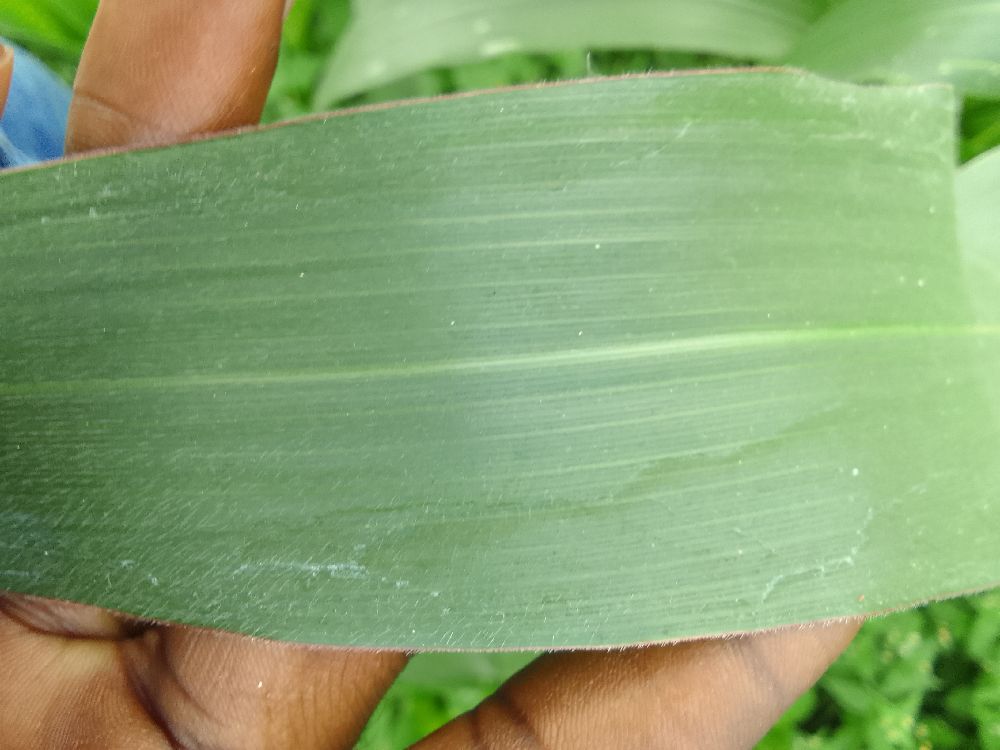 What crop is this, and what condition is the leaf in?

maize, healthy
